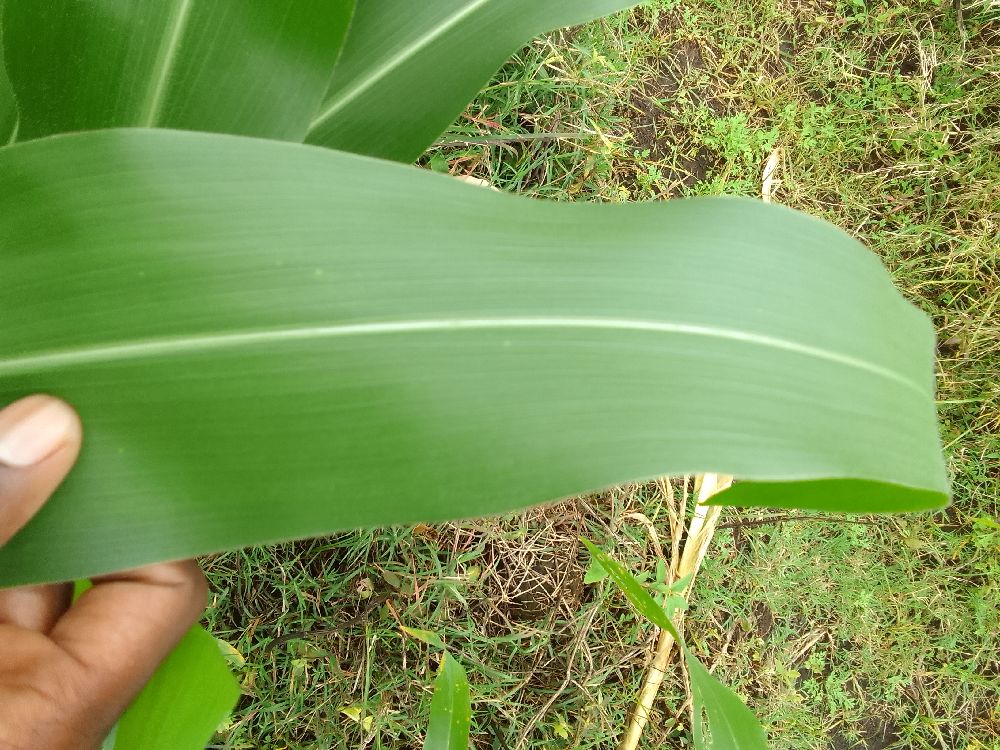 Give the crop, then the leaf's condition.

maize, healthy
